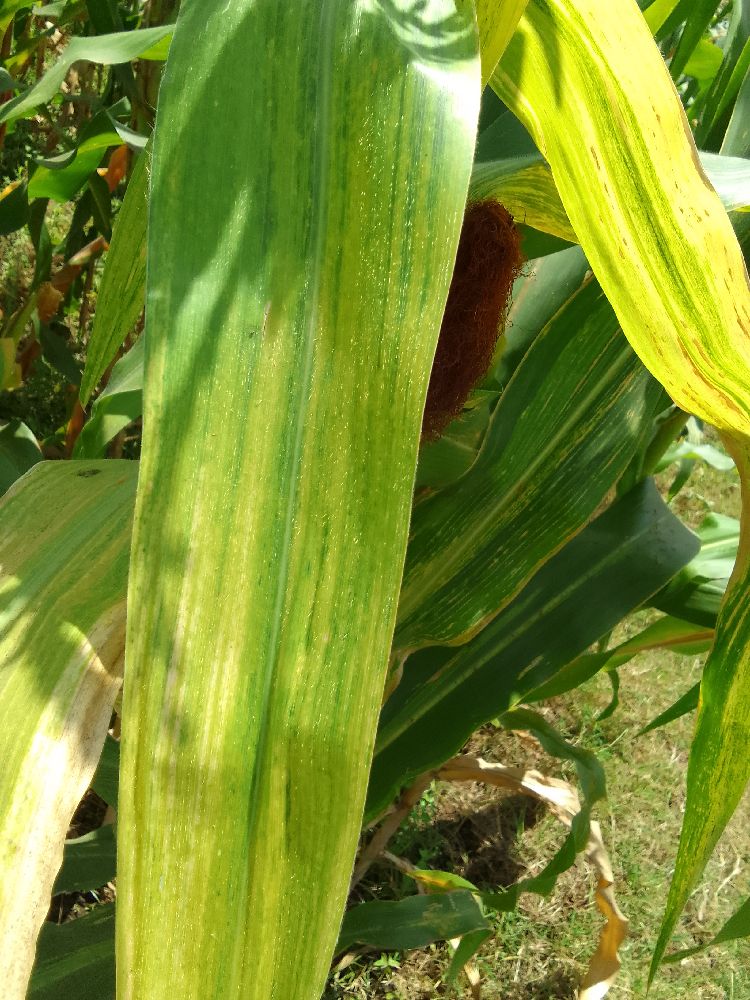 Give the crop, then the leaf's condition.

maize, maize lethal necrosis
